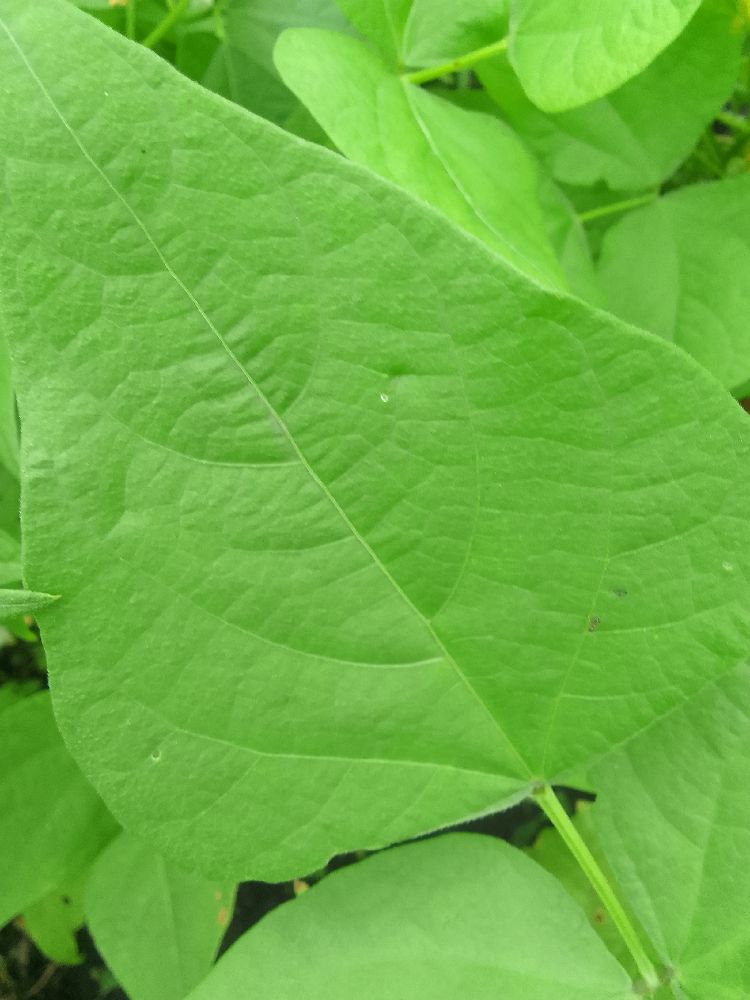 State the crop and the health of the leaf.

common bean, healthy
